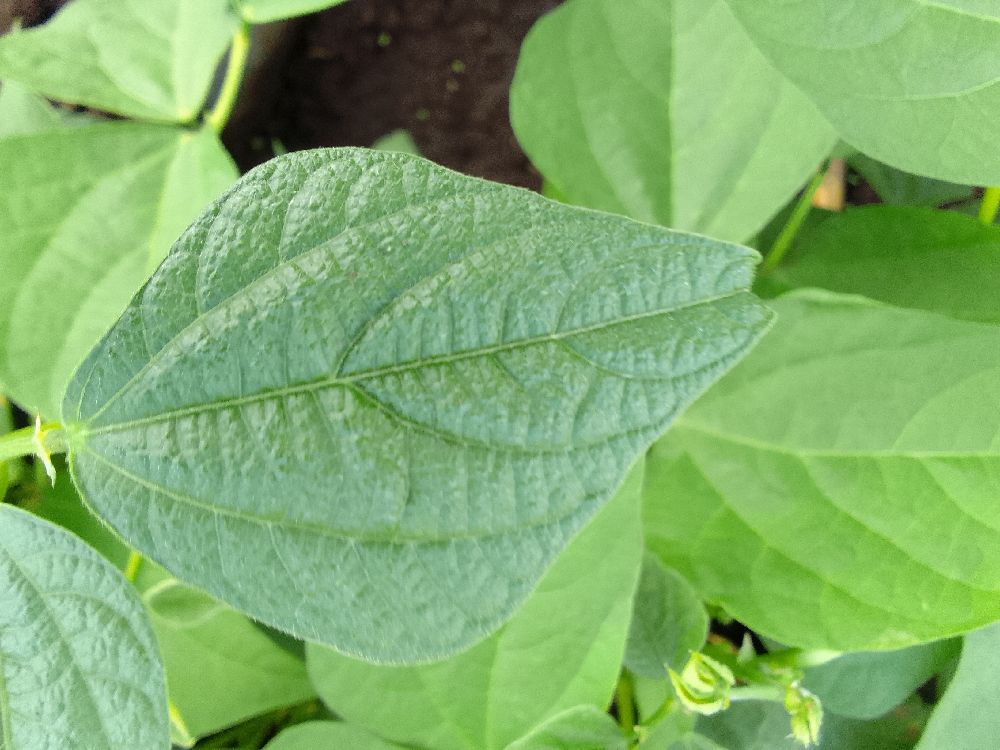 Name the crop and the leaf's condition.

common bean, healthy
